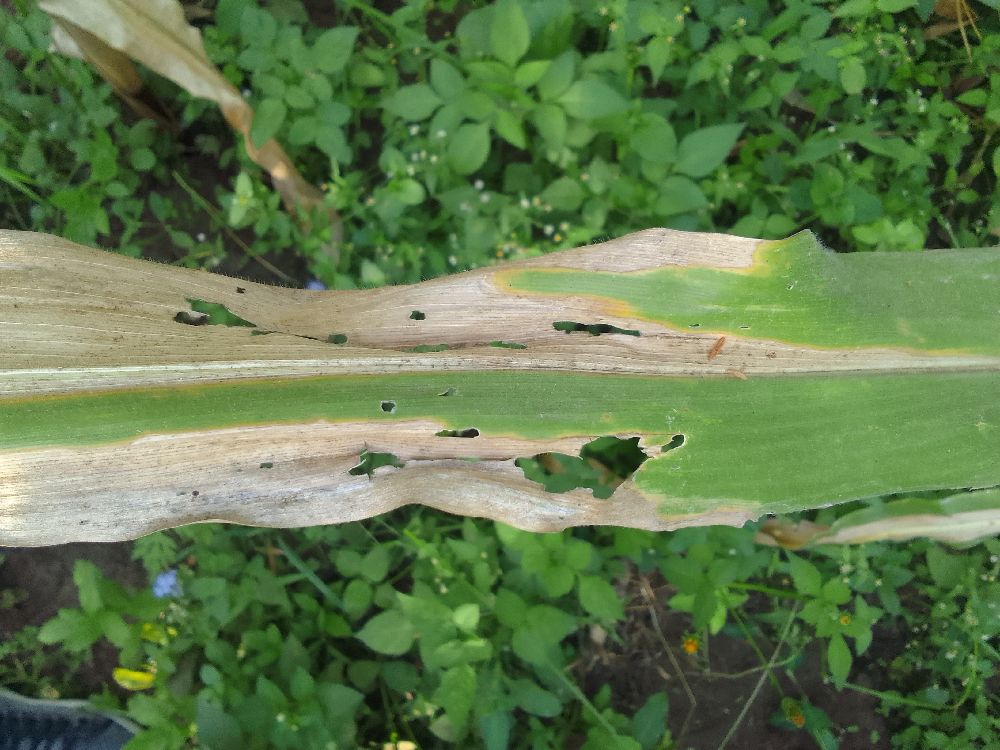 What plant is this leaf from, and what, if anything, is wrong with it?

maize, maize lethal necrosis
